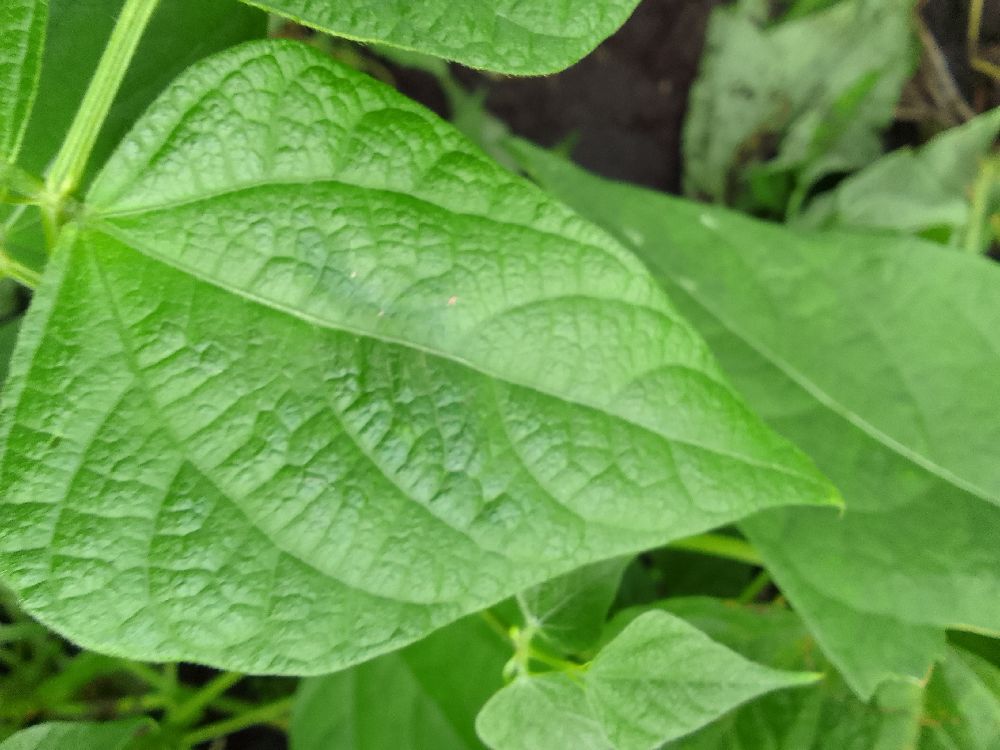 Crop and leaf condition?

common bean, healthy
